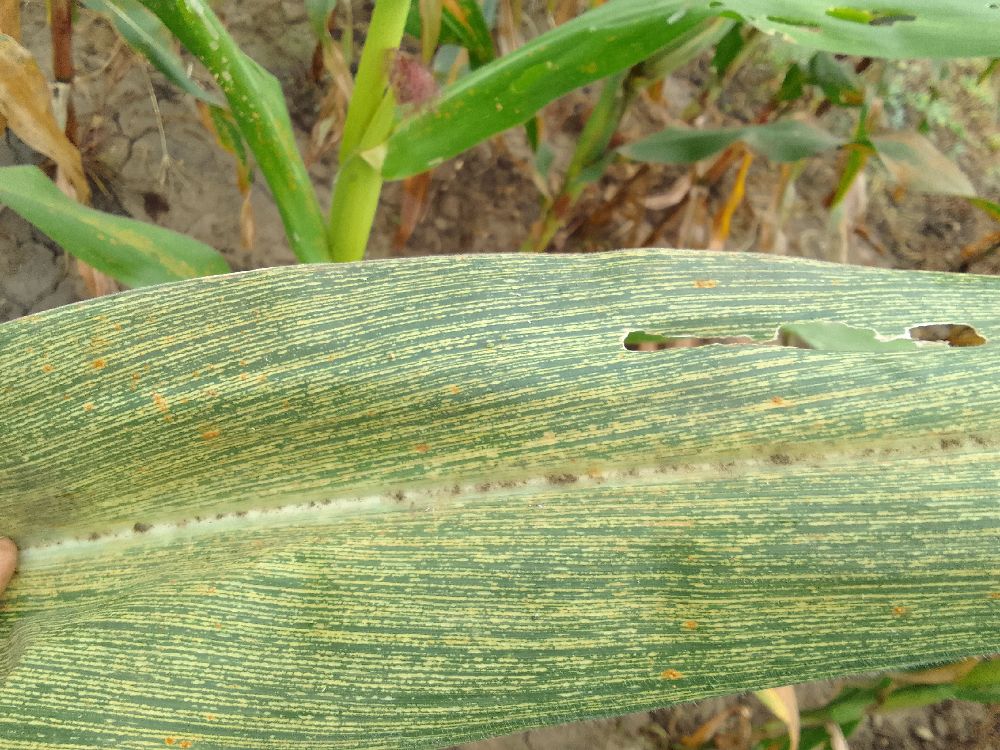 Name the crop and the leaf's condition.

maize, maize streak virus
